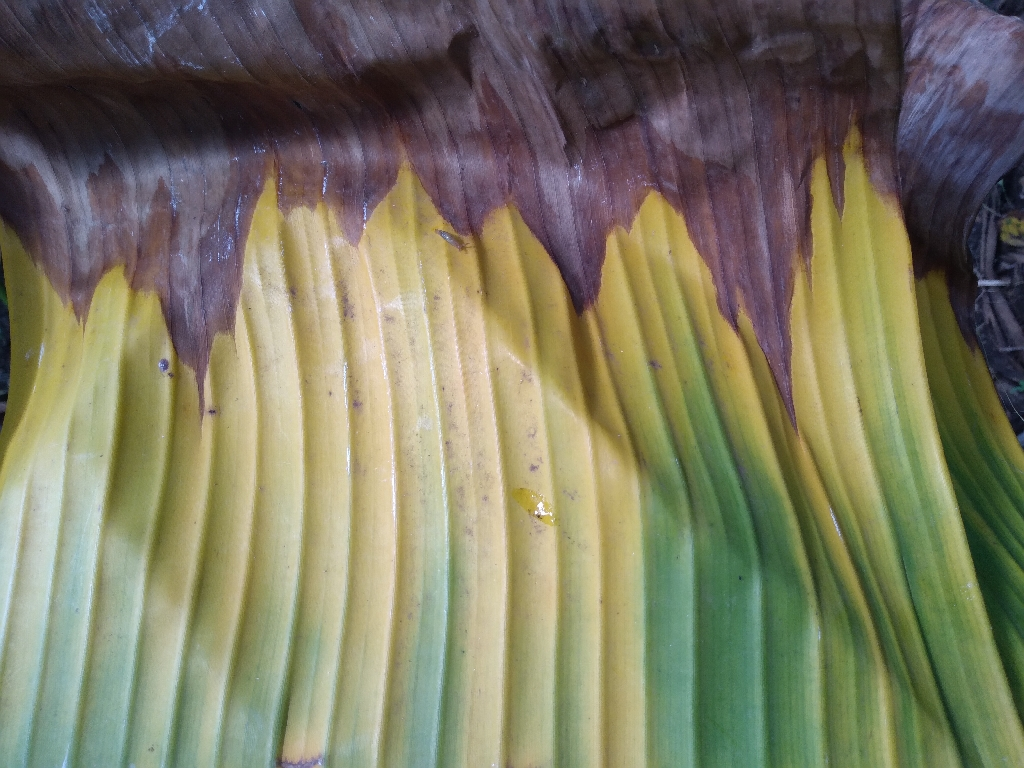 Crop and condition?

banana, fusarium wilt race 1
